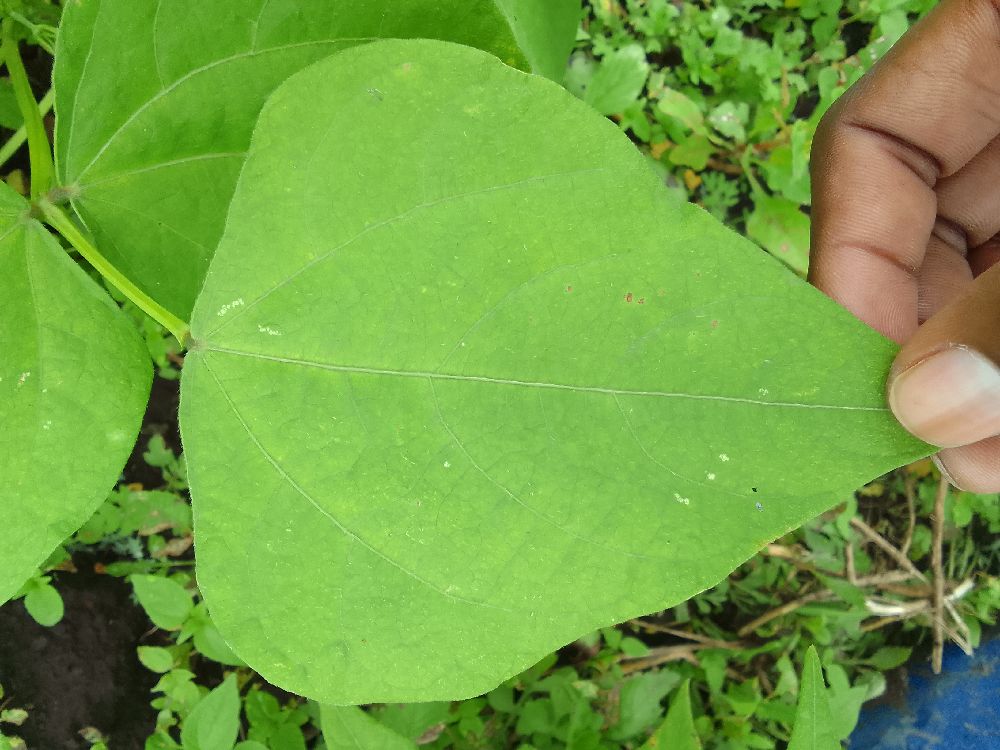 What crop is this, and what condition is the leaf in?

common bean, healthy
